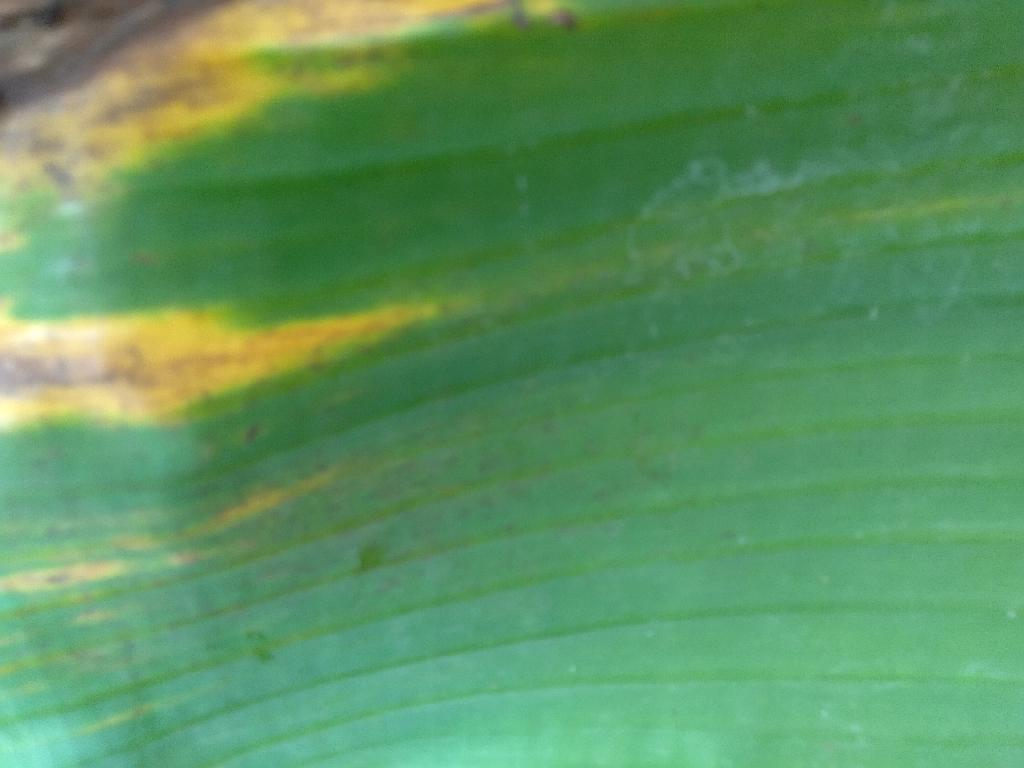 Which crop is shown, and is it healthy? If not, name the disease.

banana, fusarium wilt race 1
